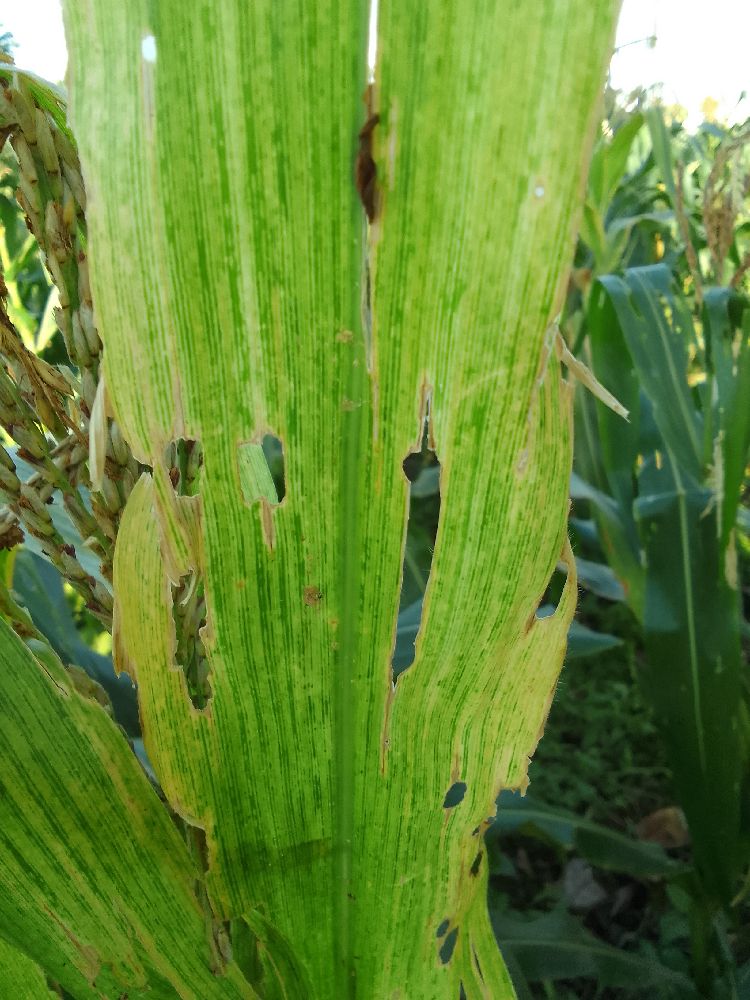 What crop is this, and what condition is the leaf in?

maize, maize lethal necrosis
